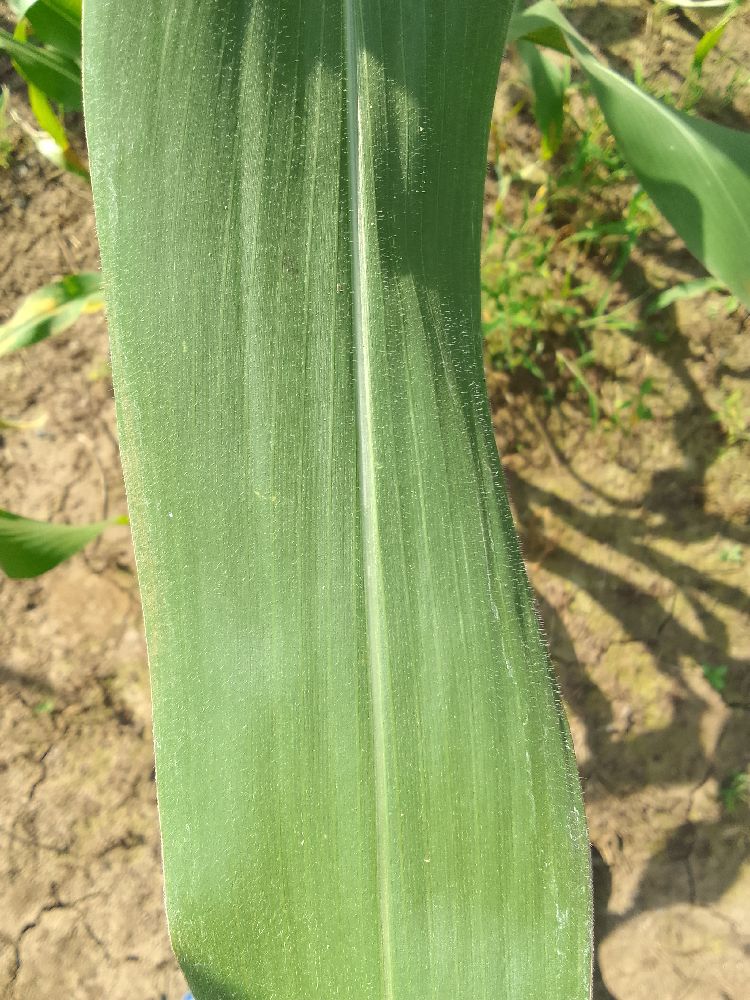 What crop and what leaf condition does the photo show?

maize, healthy
